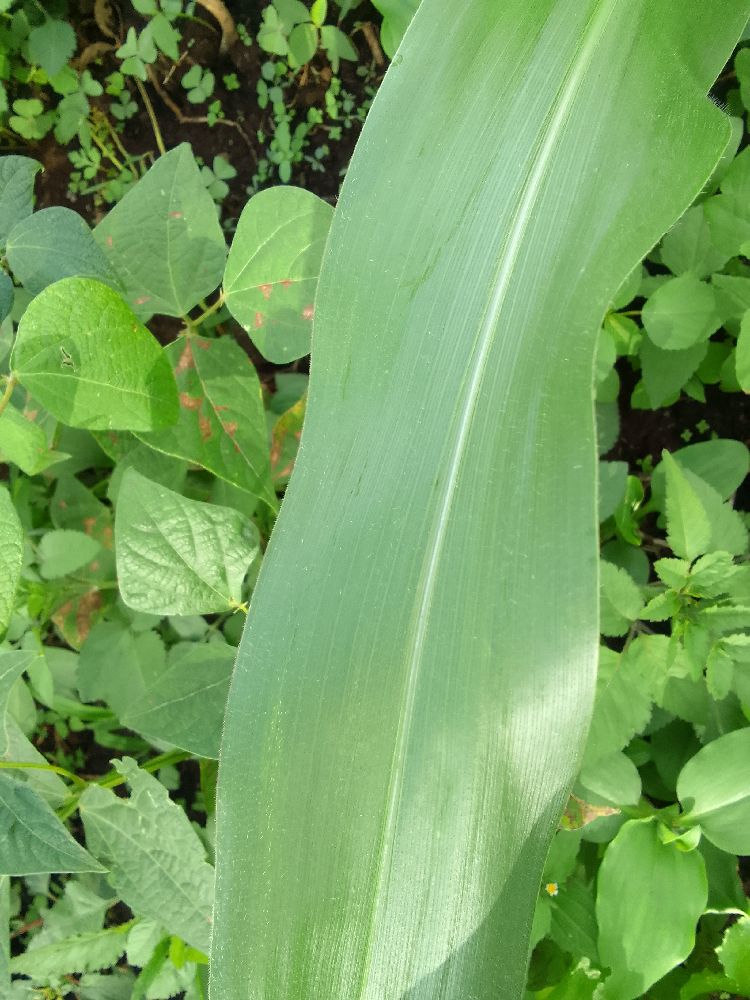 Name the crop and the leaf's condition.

maize, healthy
